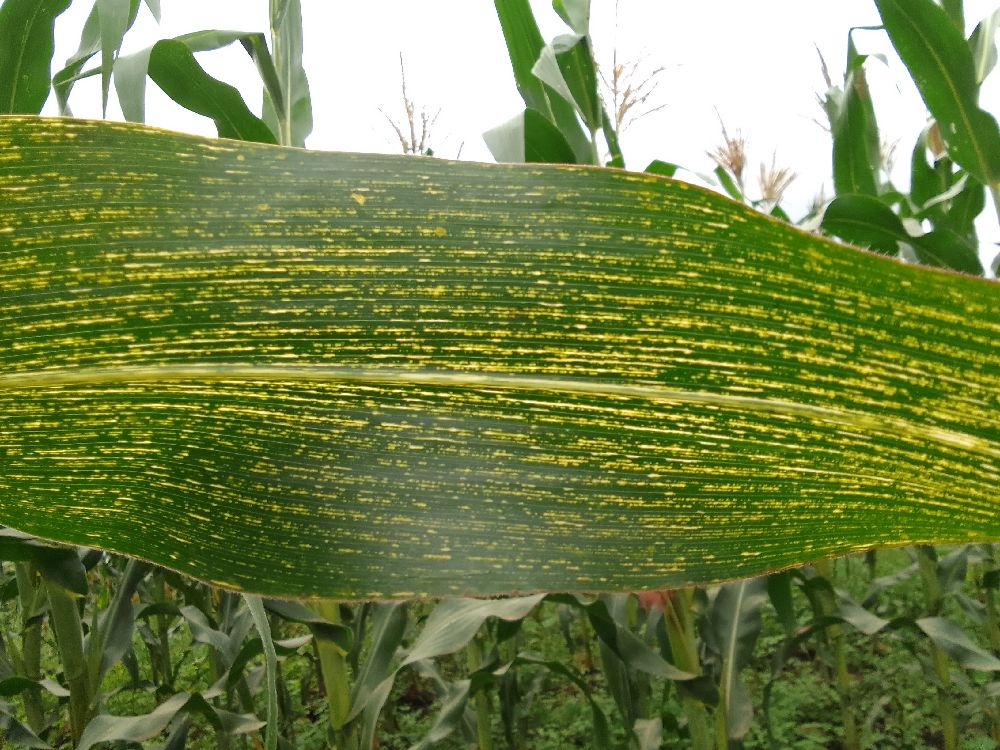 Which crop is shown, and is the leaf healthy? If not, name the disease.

maize, maize streak virus
